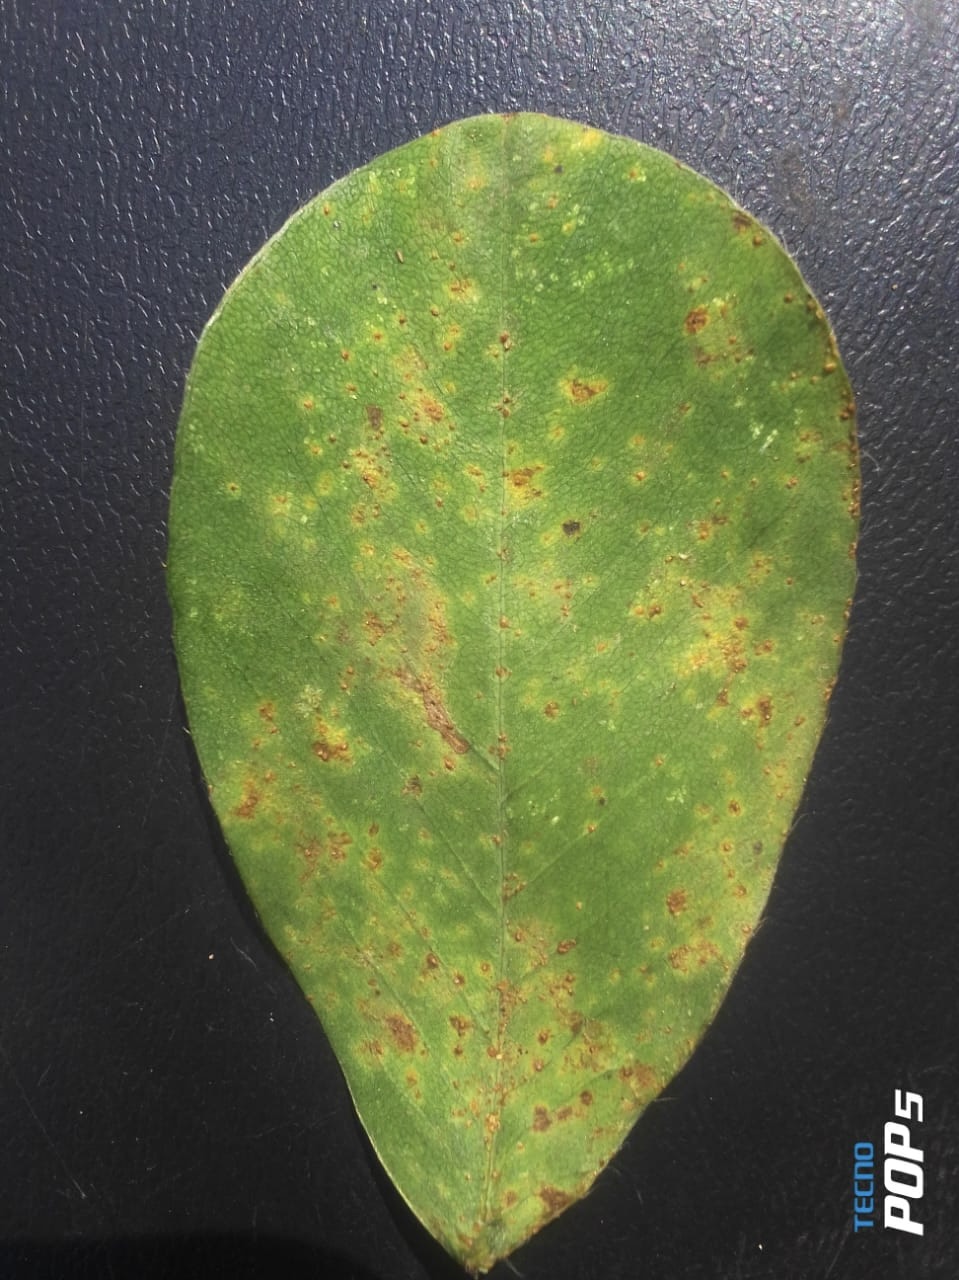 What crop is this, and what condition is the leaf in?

peanut, passalora arachidicola
